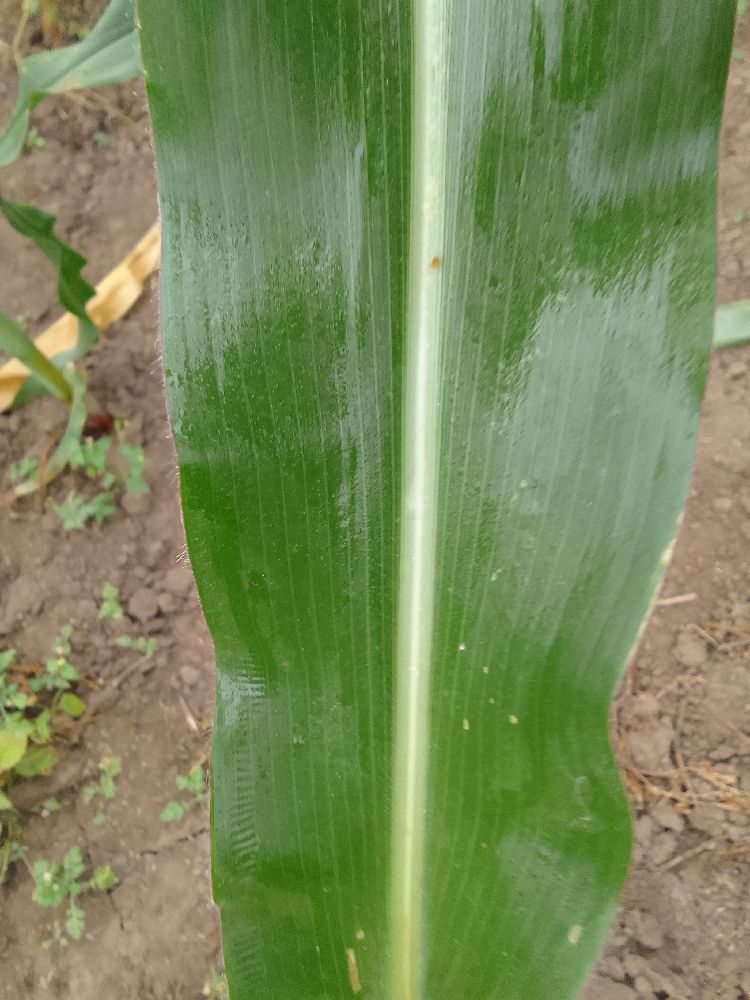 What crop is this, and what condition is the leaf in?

maize, healthy
